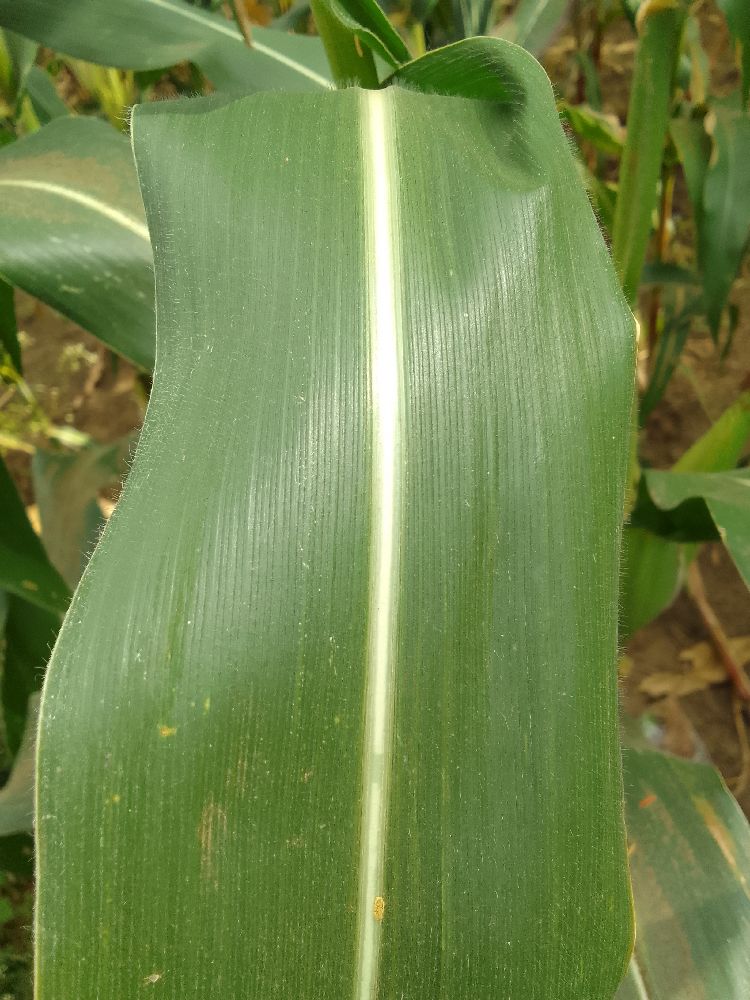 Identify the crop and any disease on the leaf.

maize, healthy
